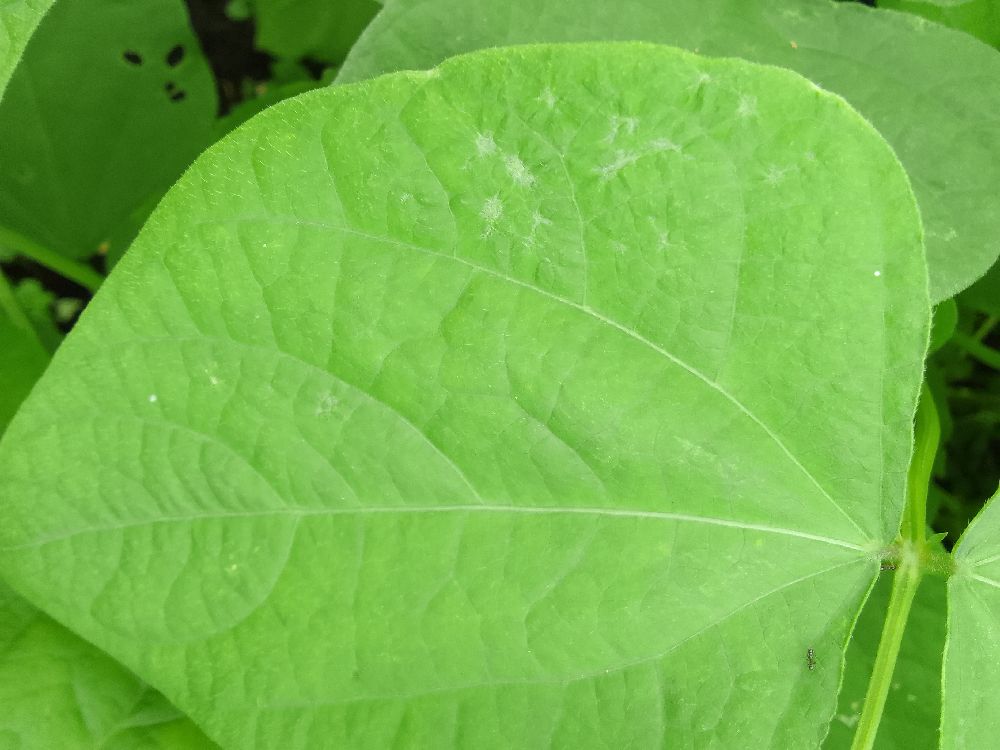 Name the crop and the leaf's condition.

common bean, healthy
